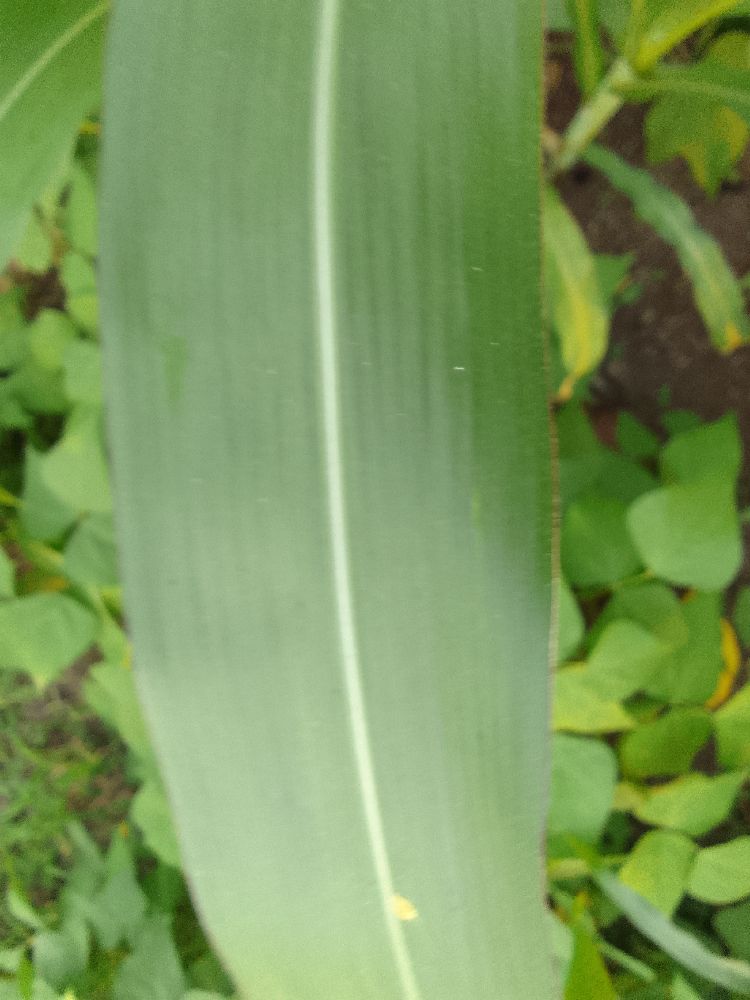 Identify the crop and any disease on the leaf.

maize, healthy
